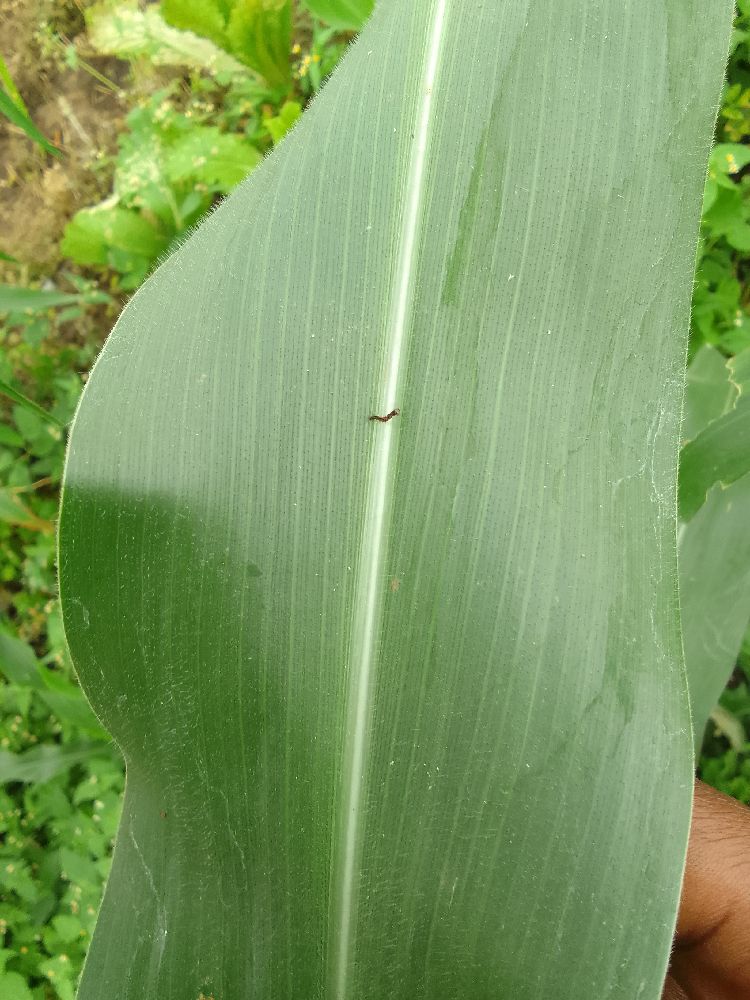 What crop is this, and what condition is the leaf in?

maize, healthy
